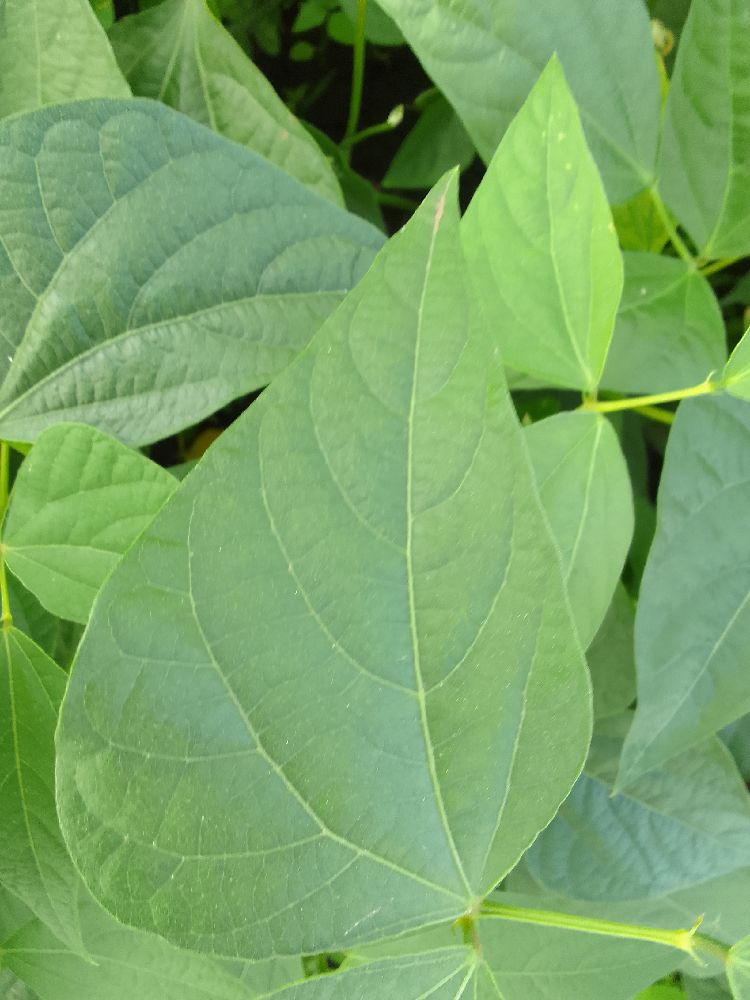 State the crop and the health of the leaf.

common bean, healthy
